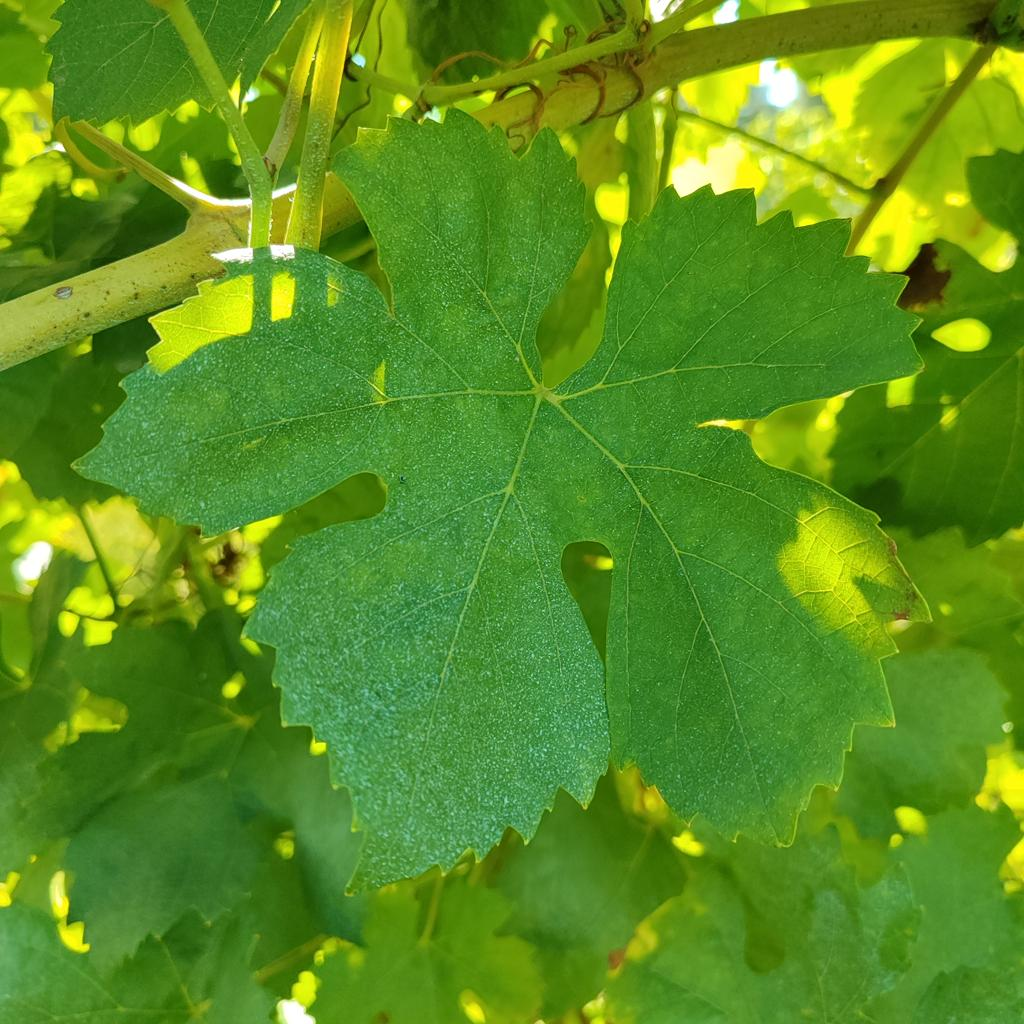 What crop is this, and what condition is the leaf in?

grapevine, healthy
